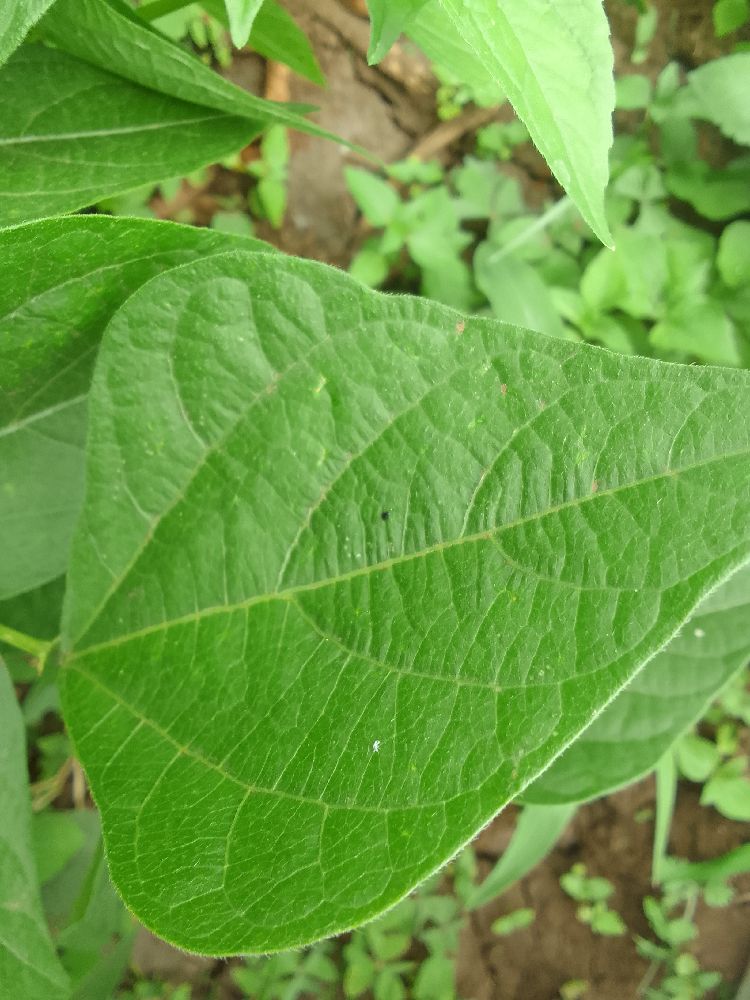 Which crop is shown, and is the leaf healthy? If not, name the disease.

common bean, healthy
